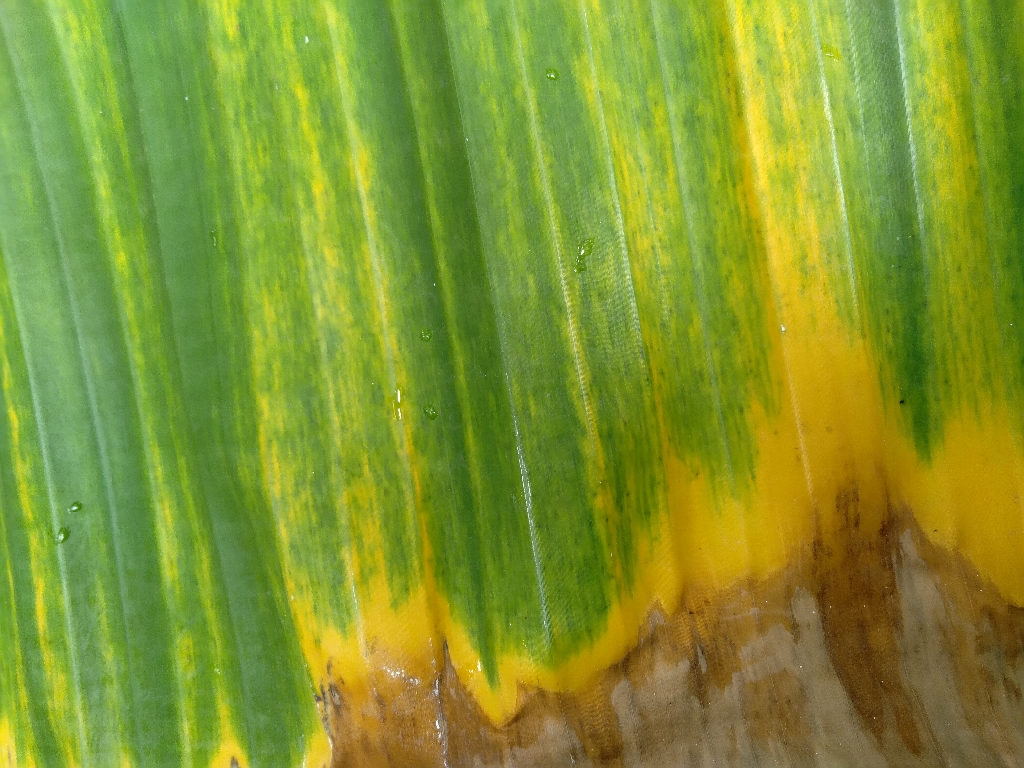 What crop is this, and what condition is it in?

banana, fusarium wilt race 1
